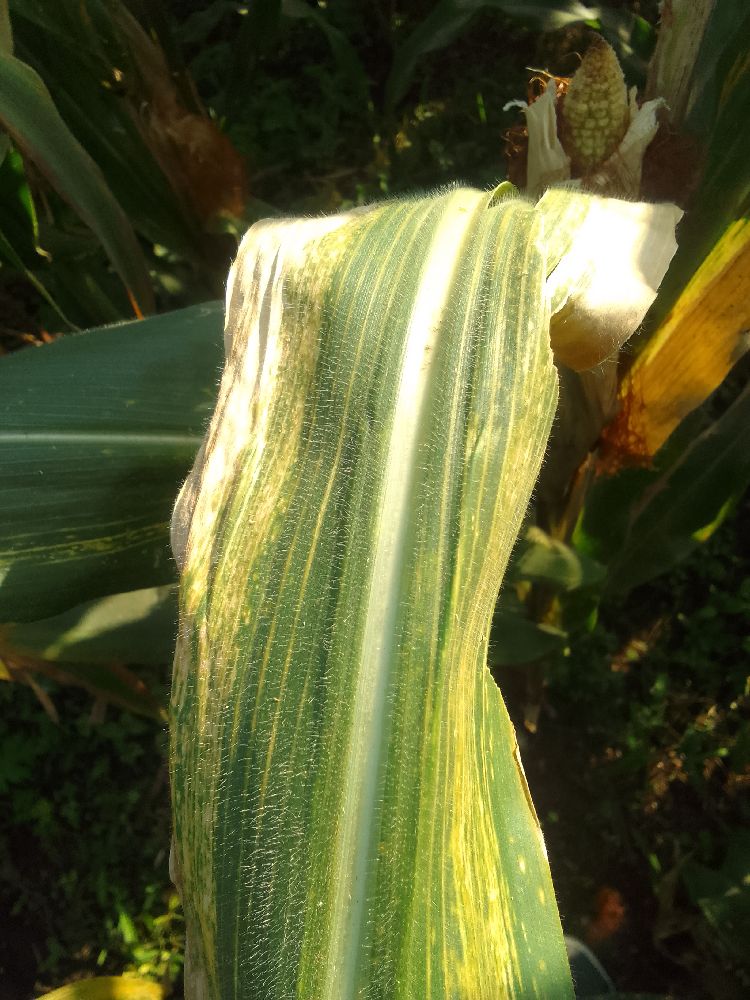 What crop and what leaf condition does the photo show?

maize, maize lethal necrosis
